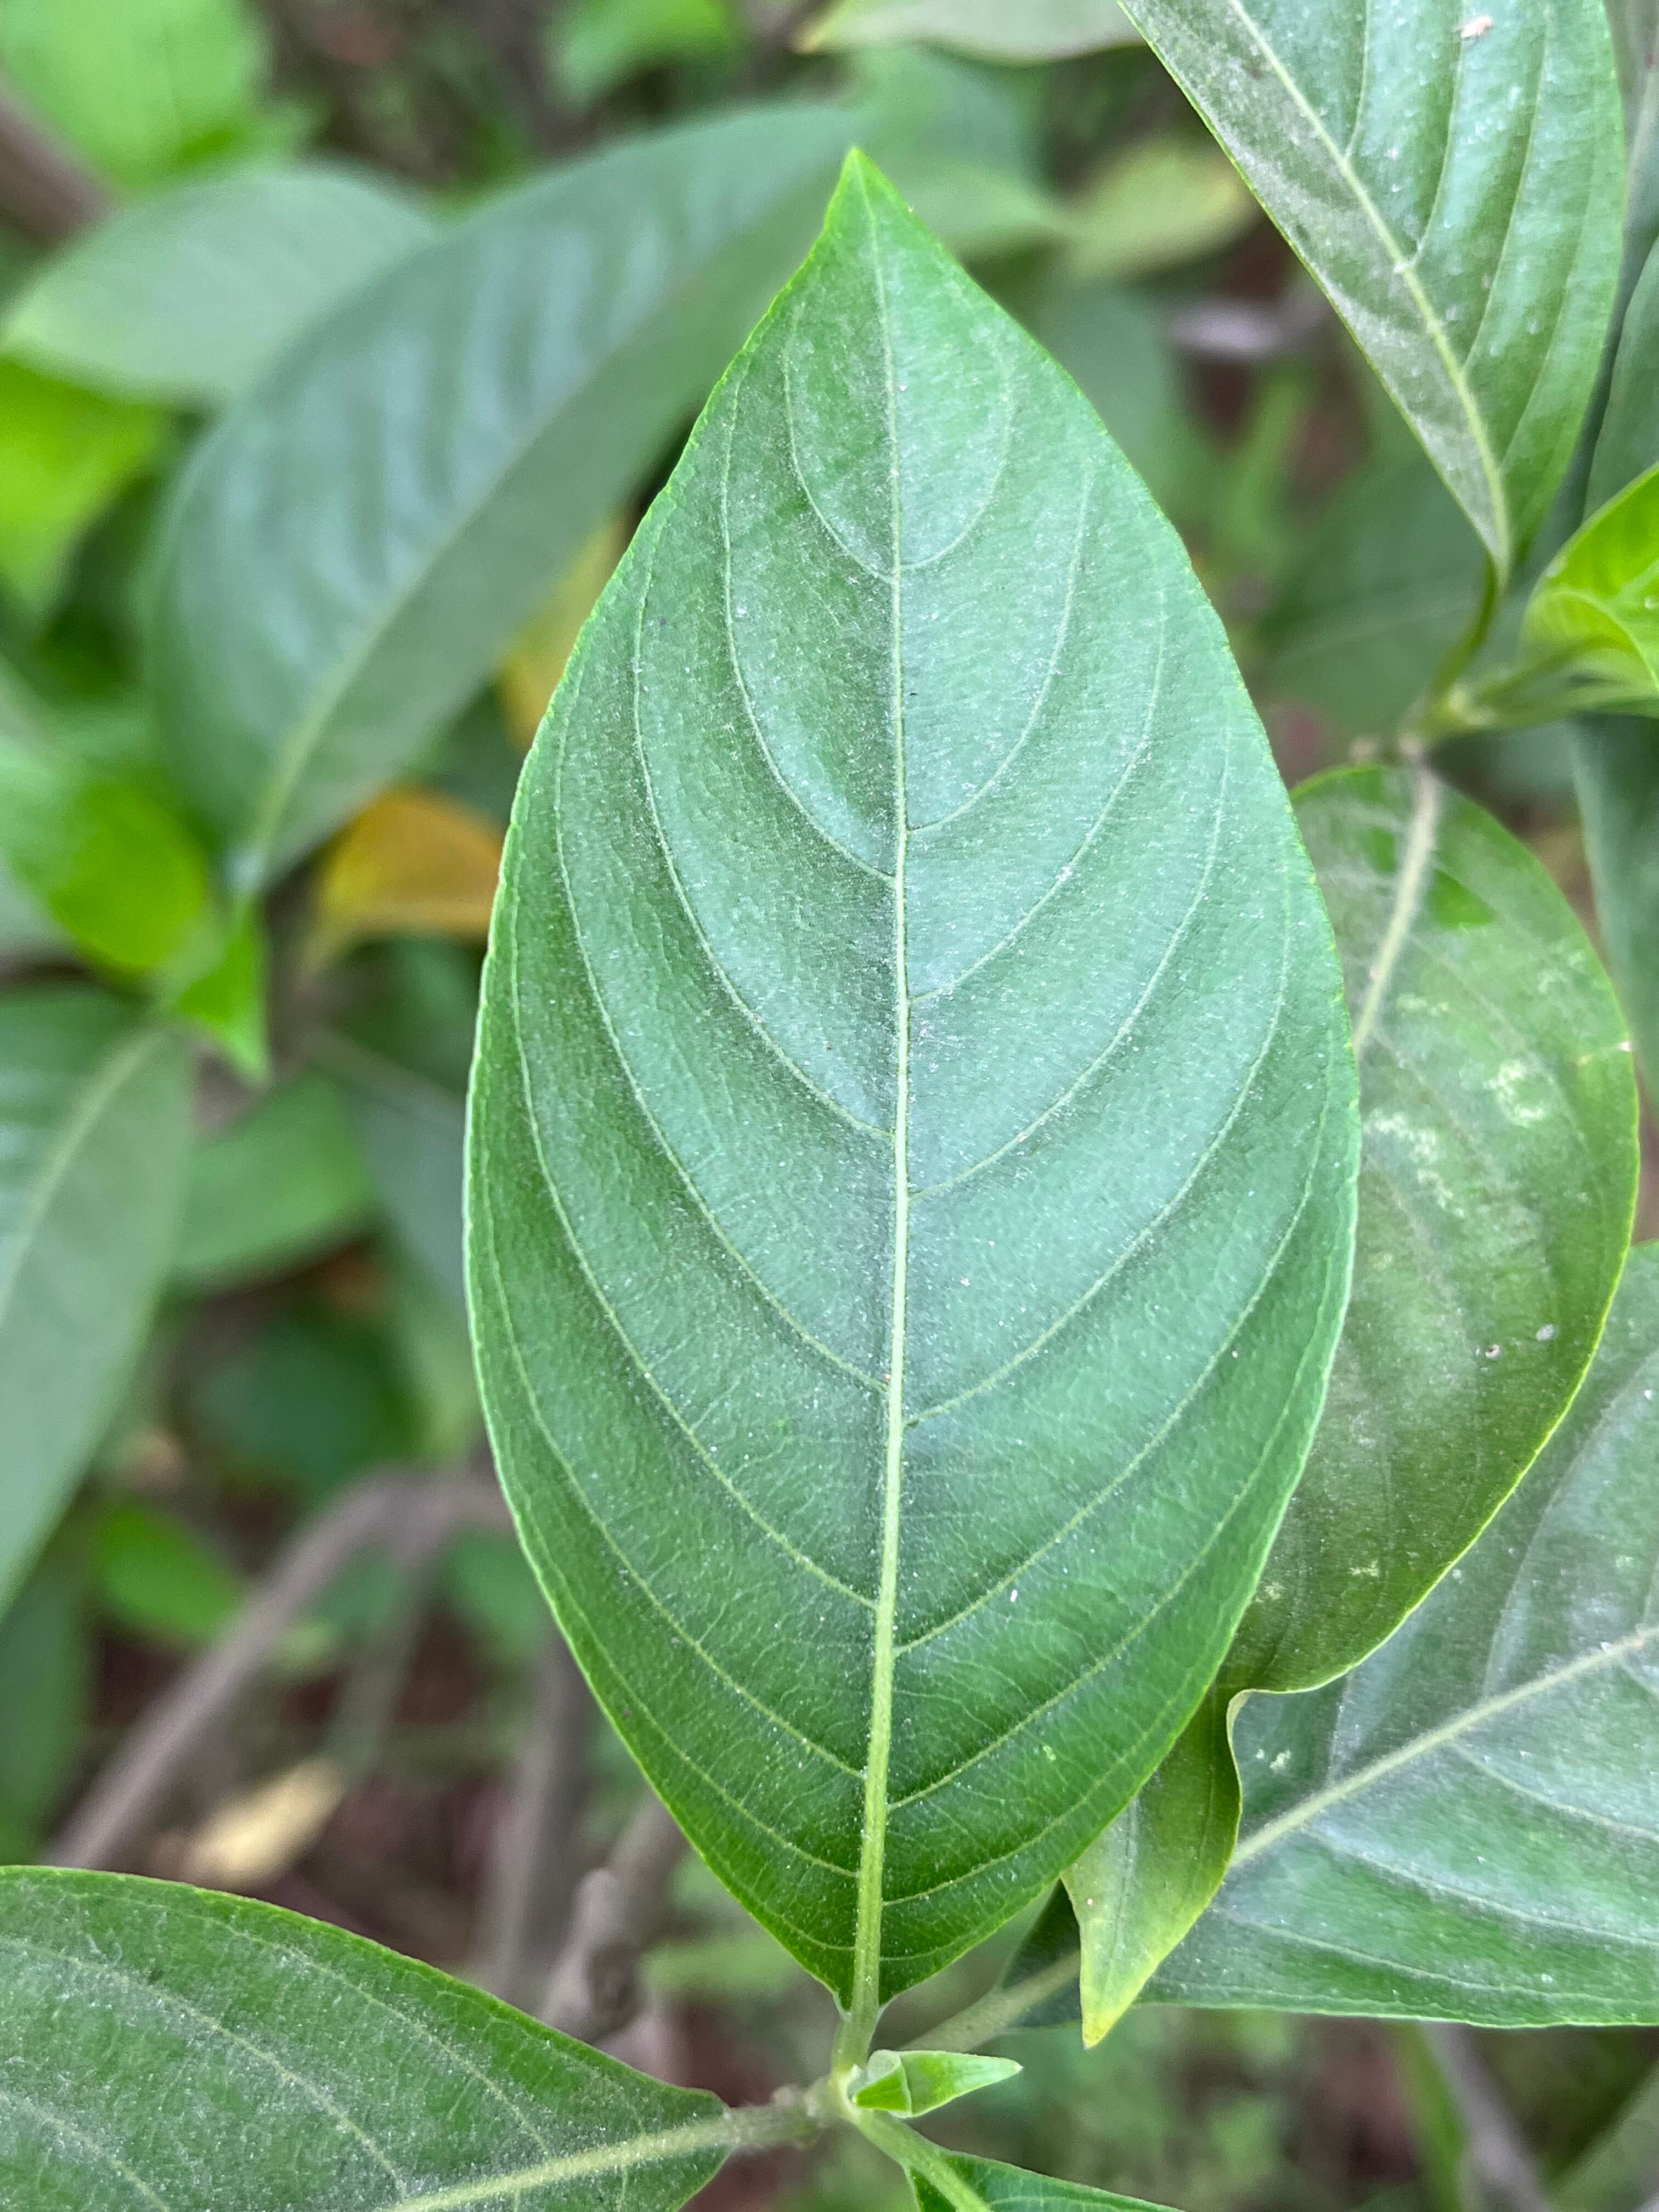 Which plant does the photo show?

vasaka
